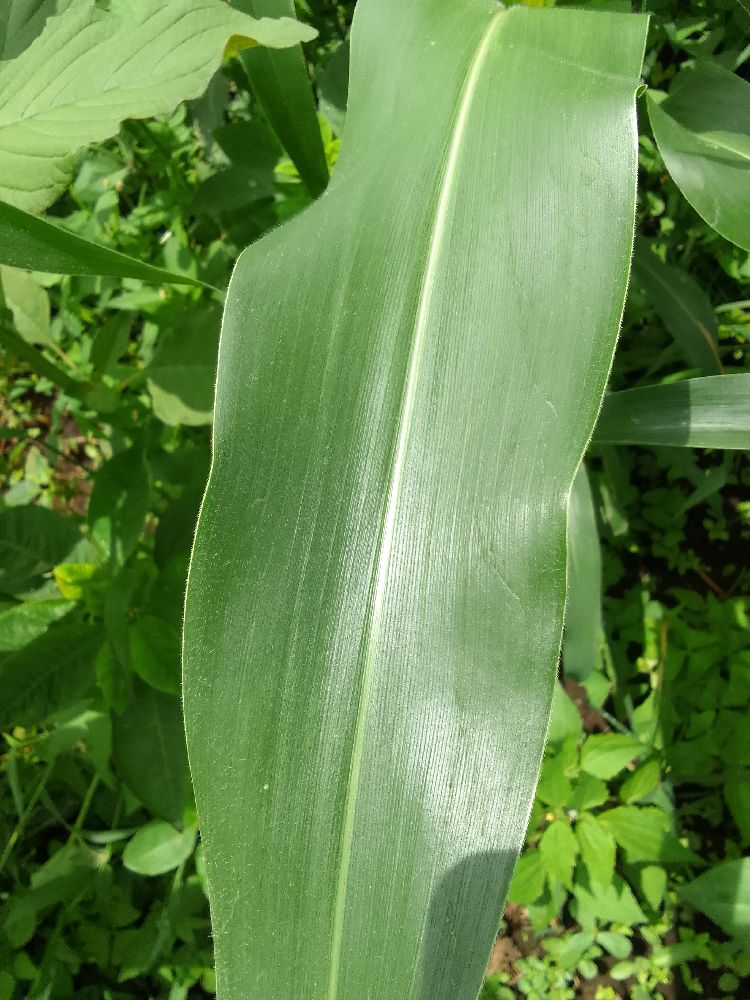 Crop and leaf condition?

maize, healthy
